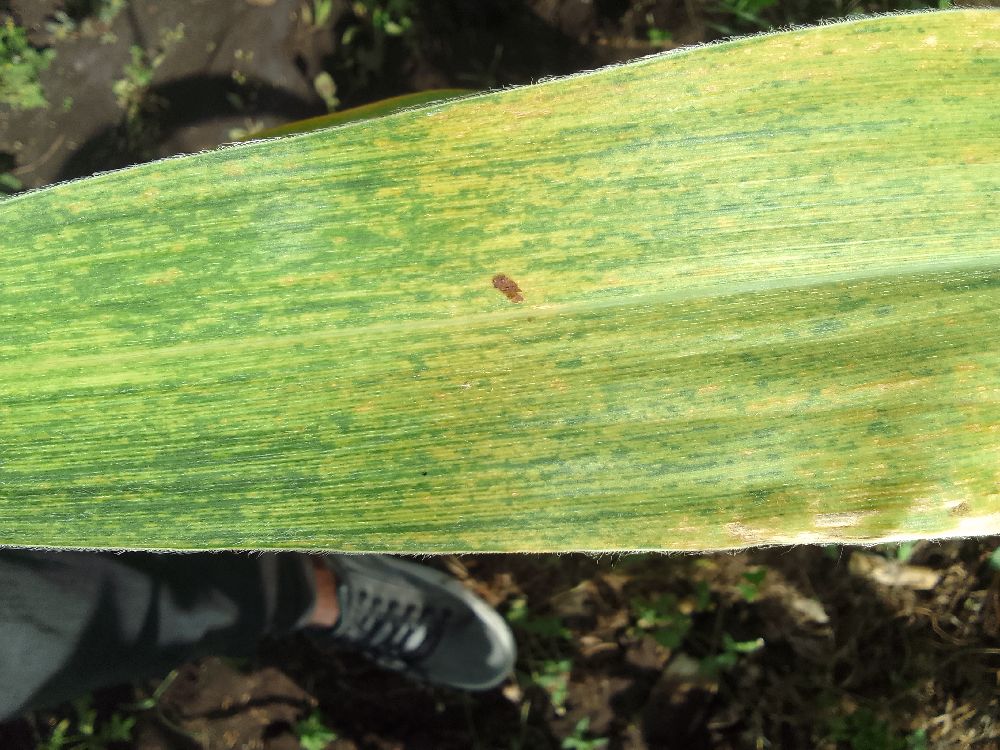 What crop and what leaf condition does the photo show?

maize, maize lethal necrosis
